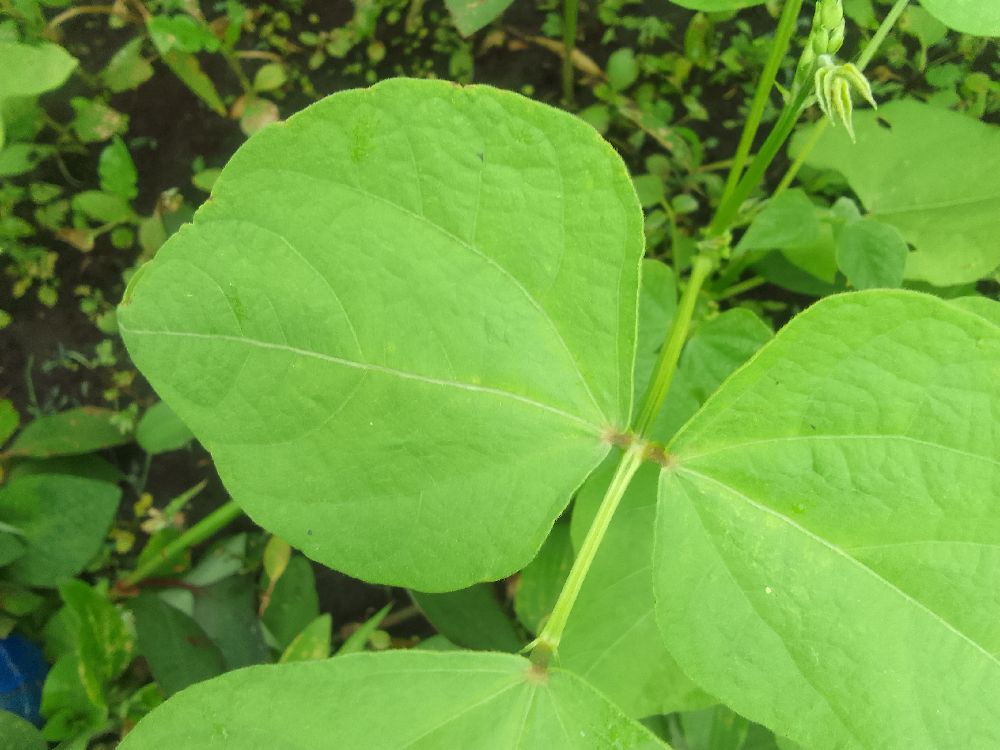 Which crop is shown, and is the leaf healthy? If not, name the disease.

common bean, healthy
